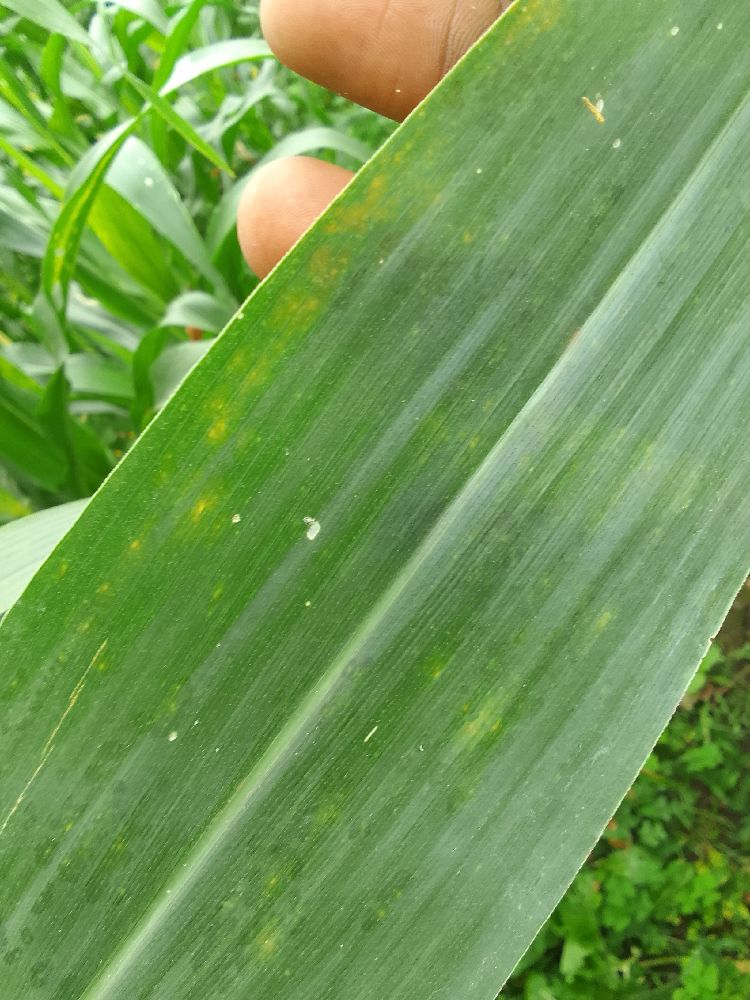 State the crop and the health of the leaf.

maize, healthy
